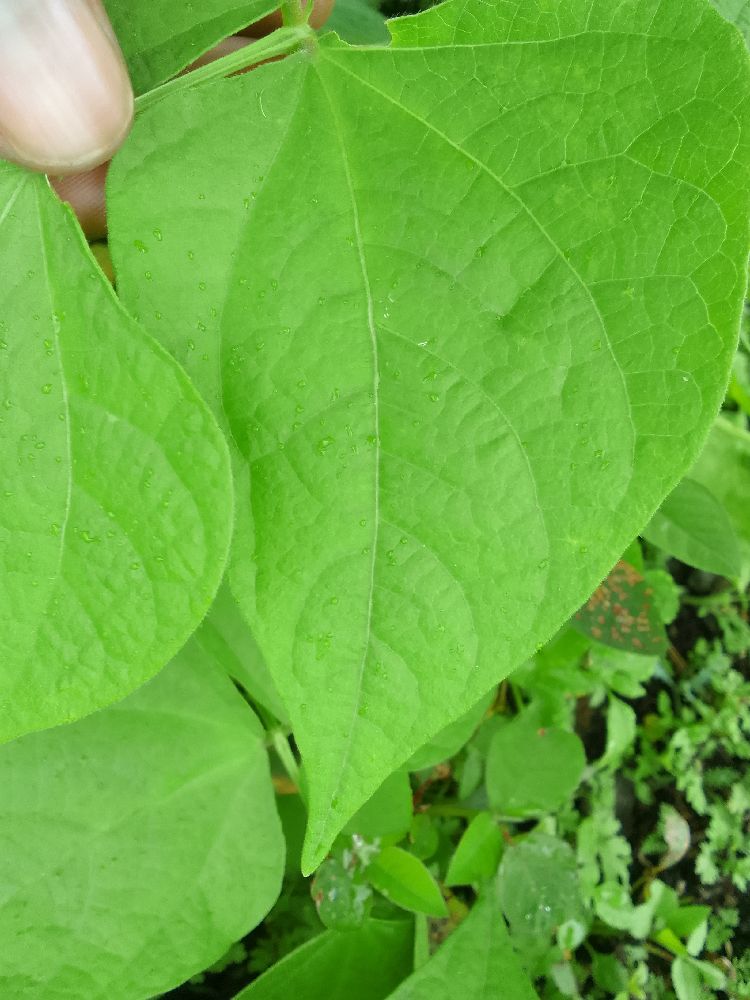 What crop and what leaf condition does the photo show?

common bean, healthy
